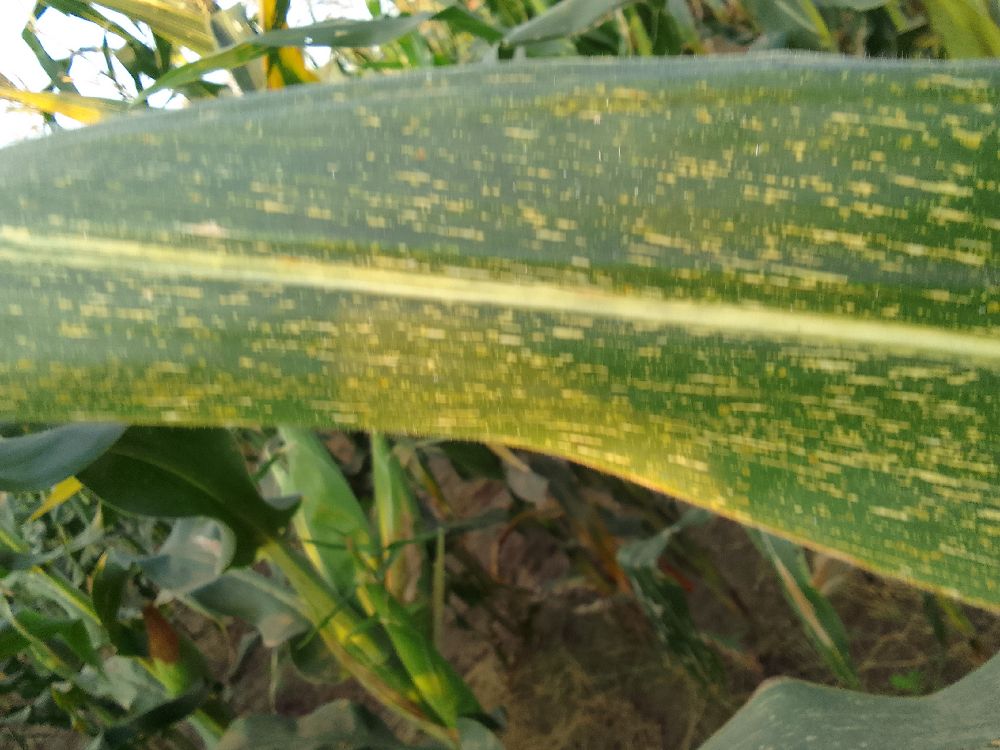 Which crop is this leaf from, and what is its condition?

maize, maize streak virus
